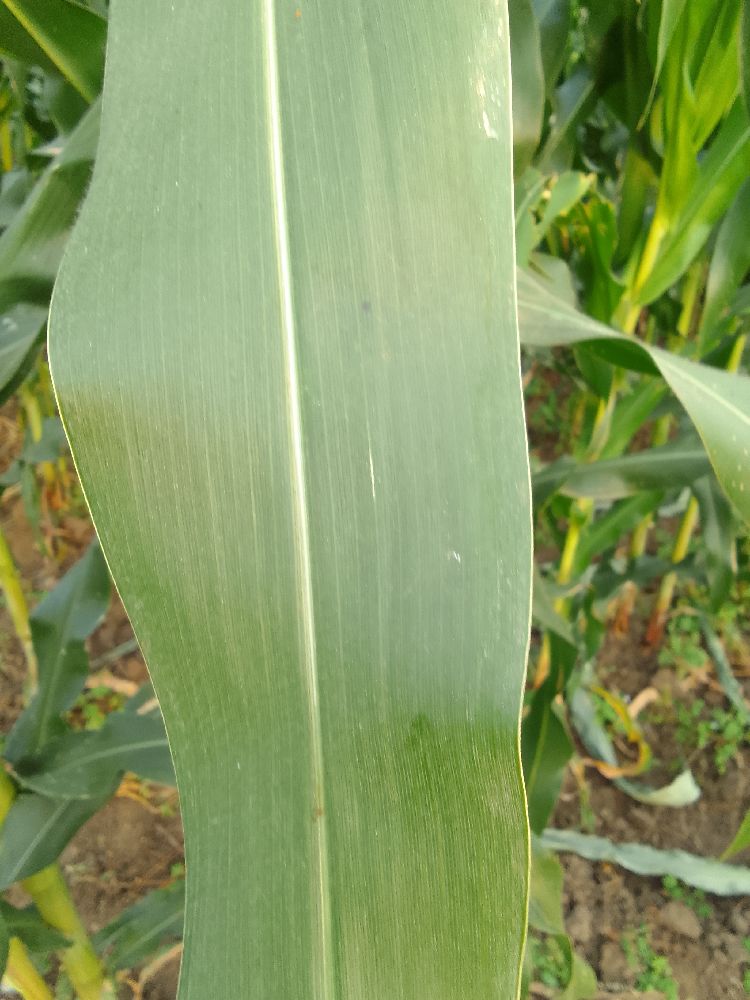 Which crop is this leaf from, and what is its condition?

maize, healthy
